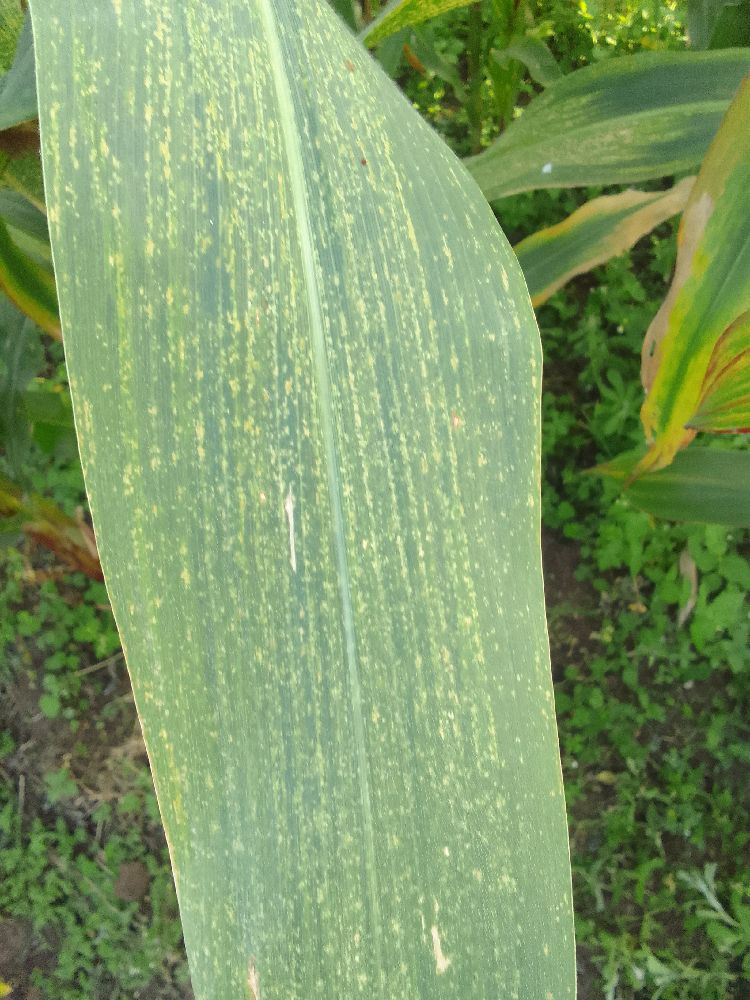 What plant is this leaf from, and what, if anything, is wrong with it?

maize, maize lethal necrosis
